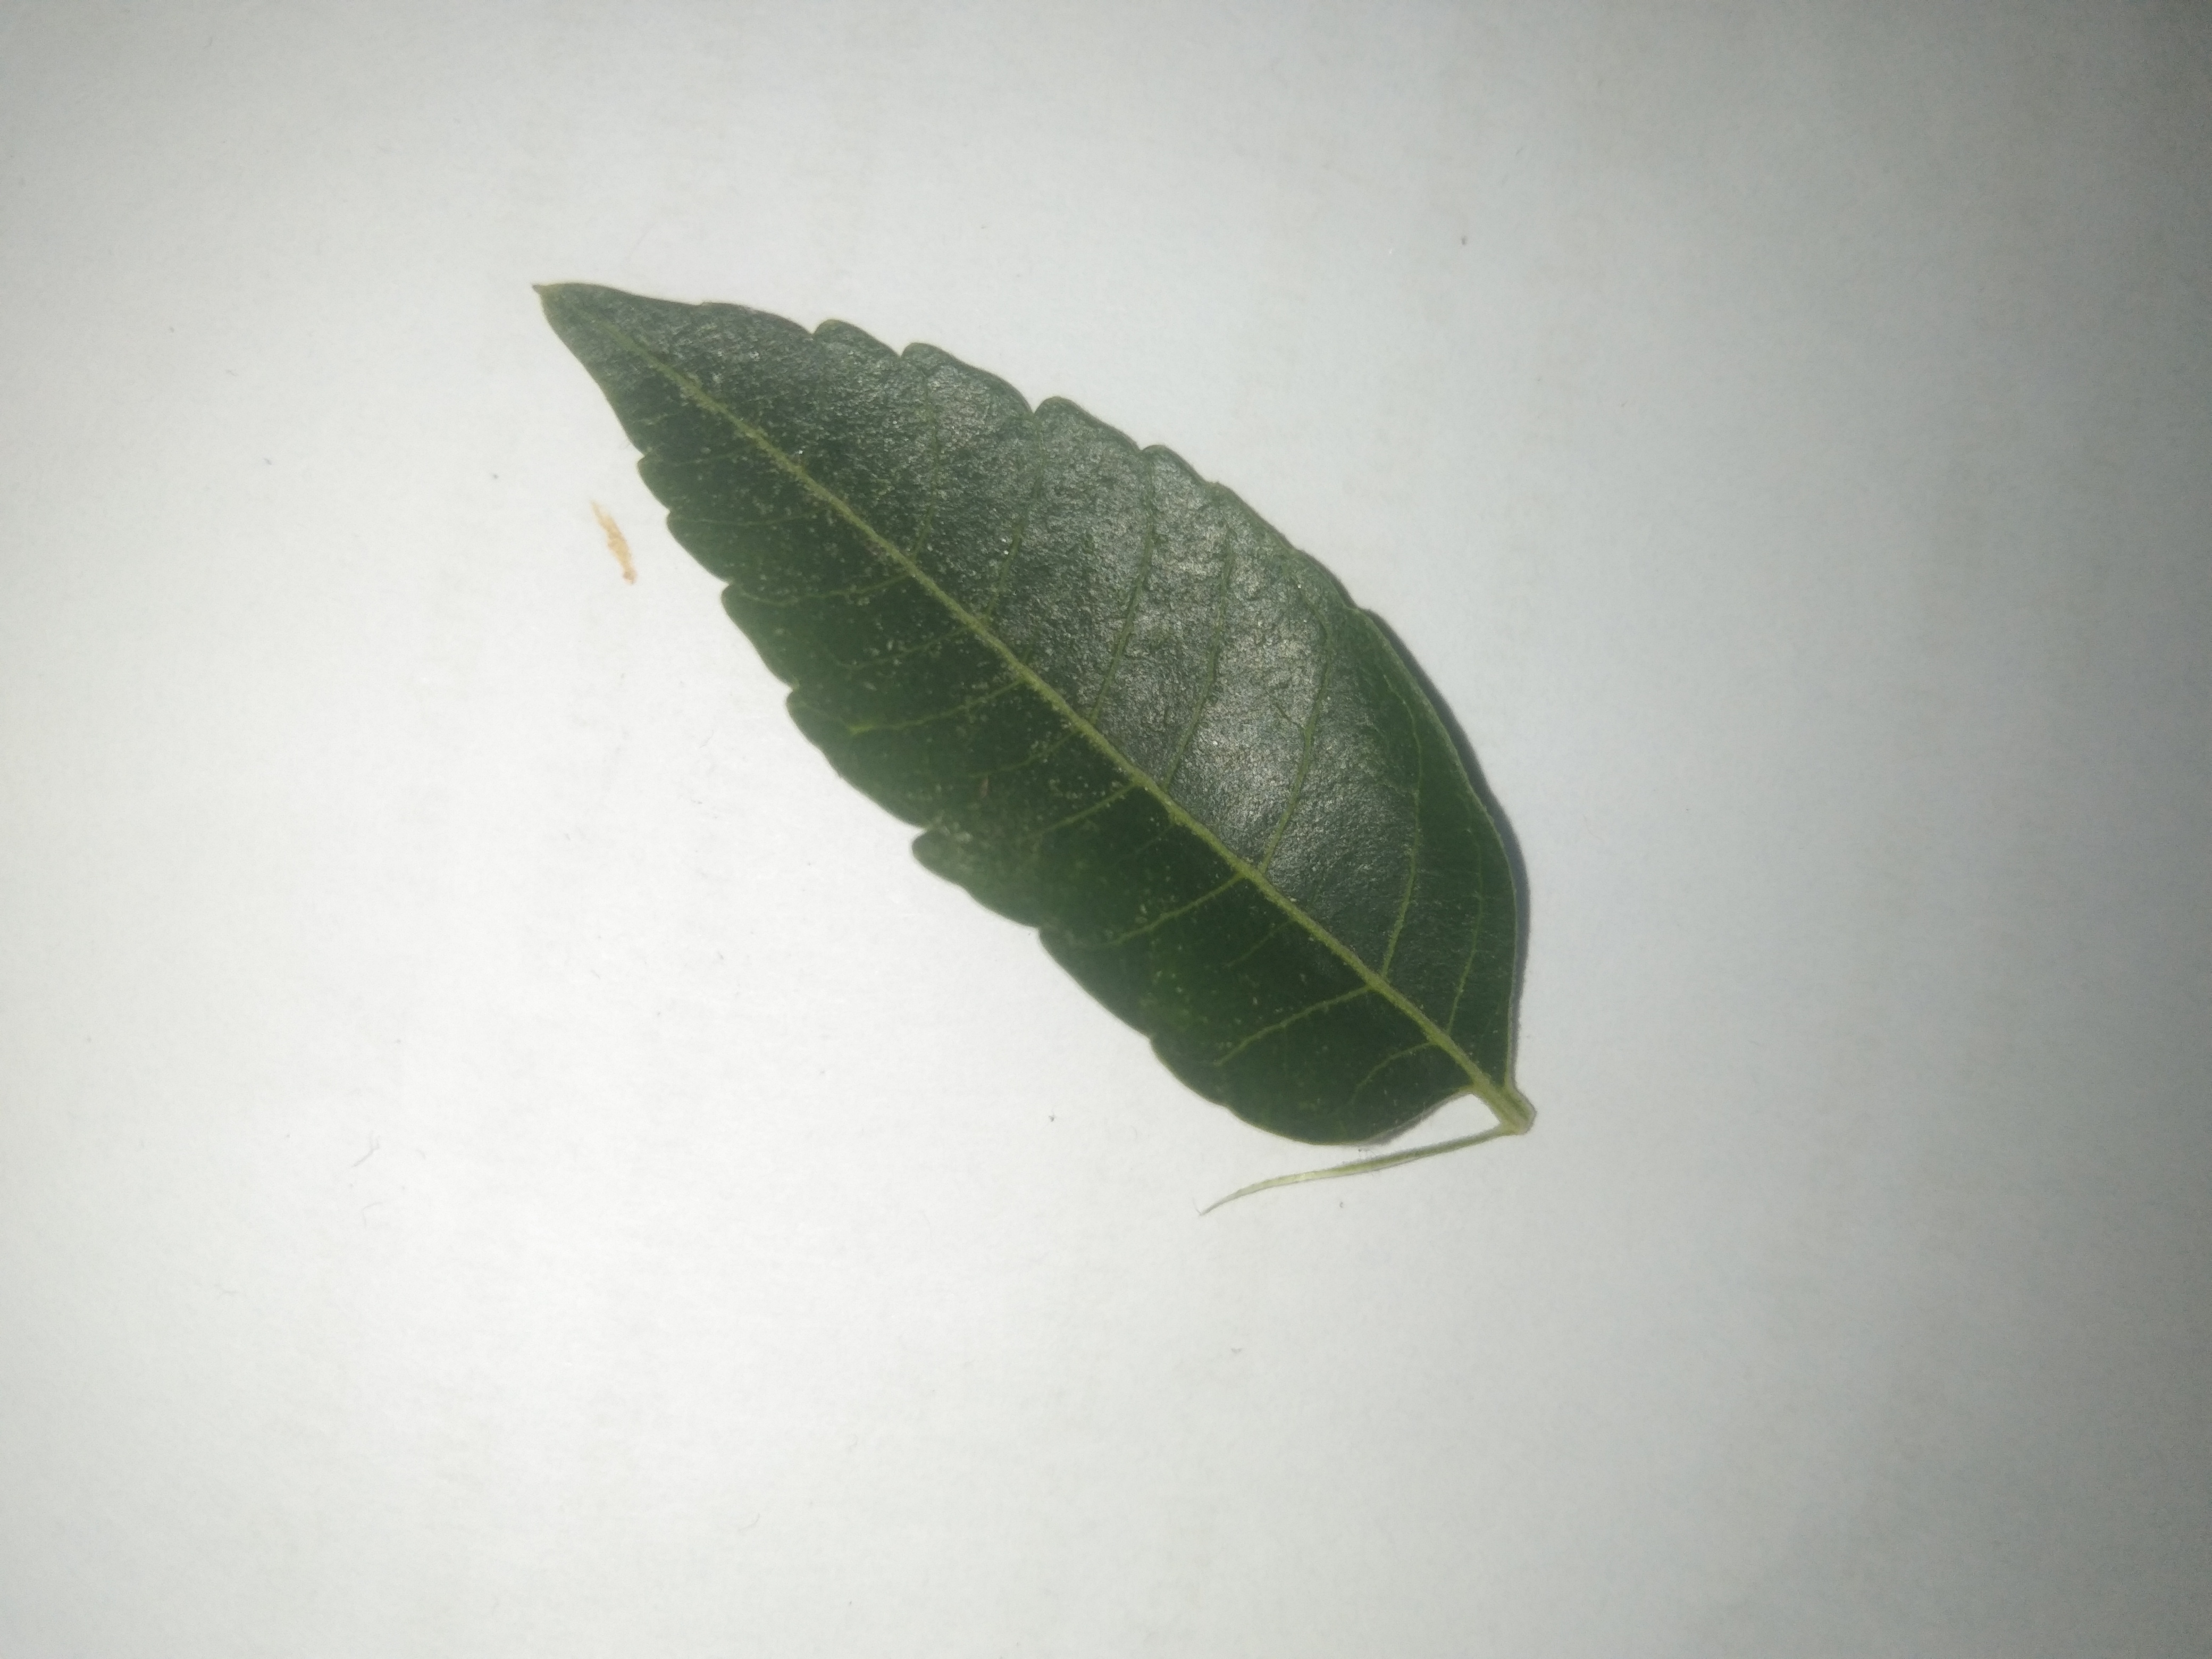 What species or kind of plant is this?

neem
